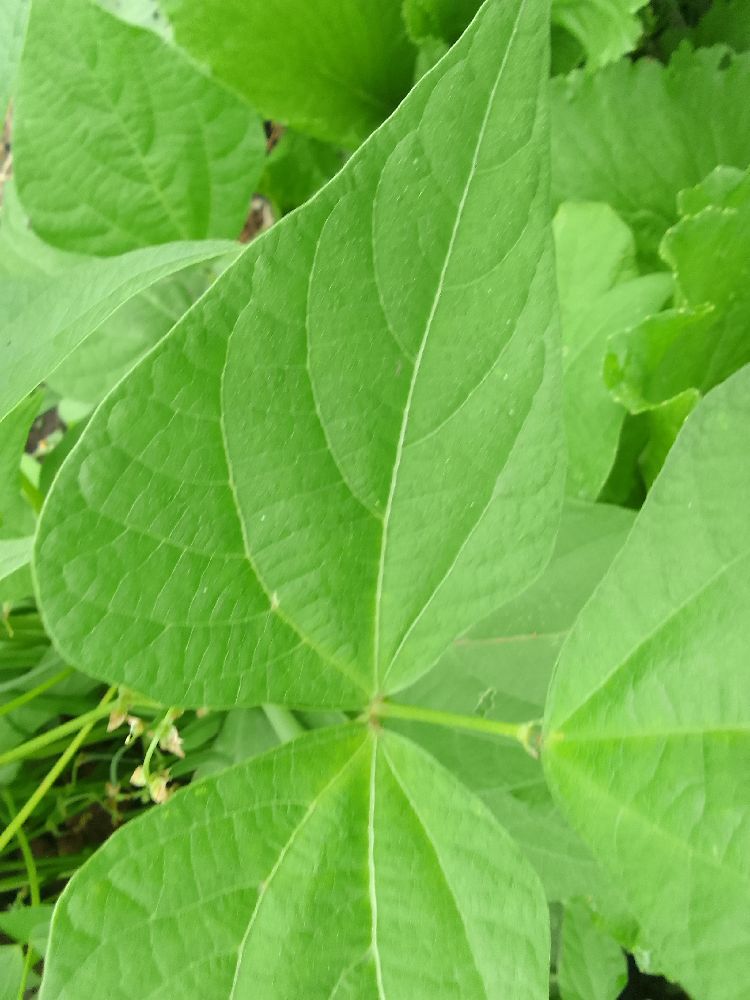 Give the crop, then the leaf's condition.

common bean, healthy
